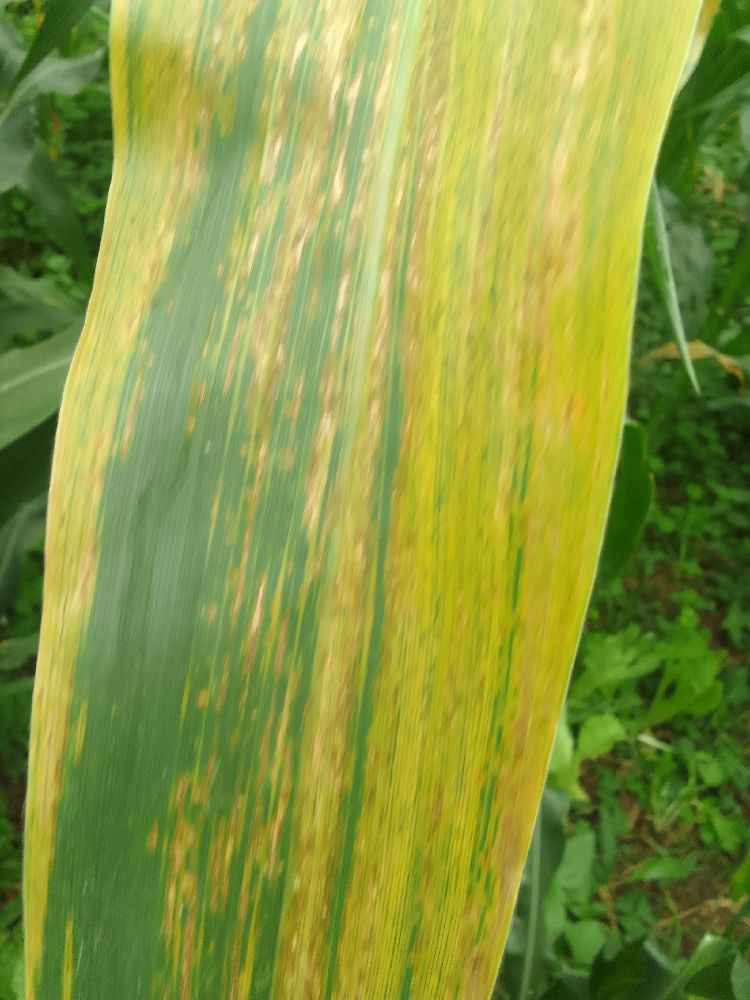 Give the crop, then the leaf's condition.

maize, maize lethal necrosis
